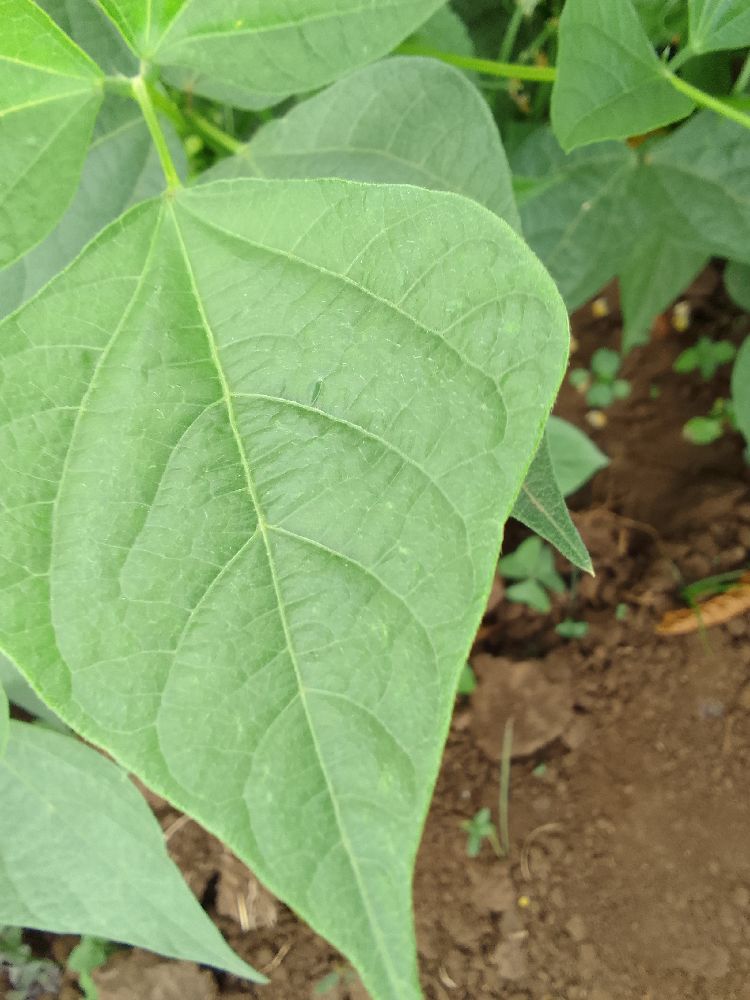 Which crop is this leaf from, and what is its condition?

common bean, healthy
